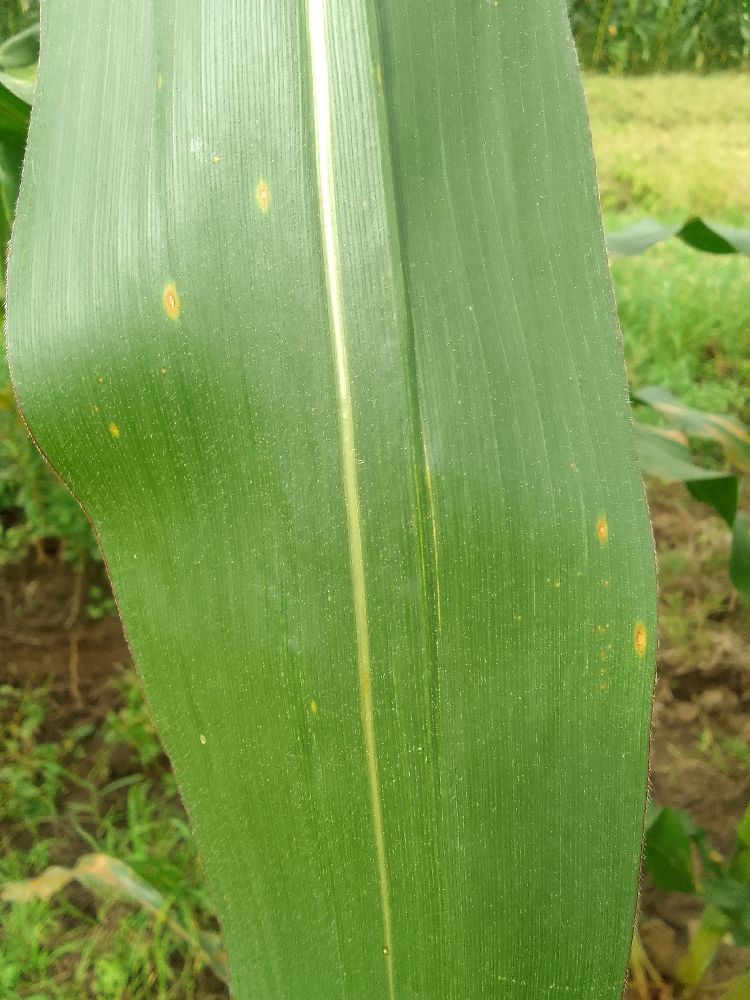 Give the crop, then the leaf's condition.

maize, healthy
